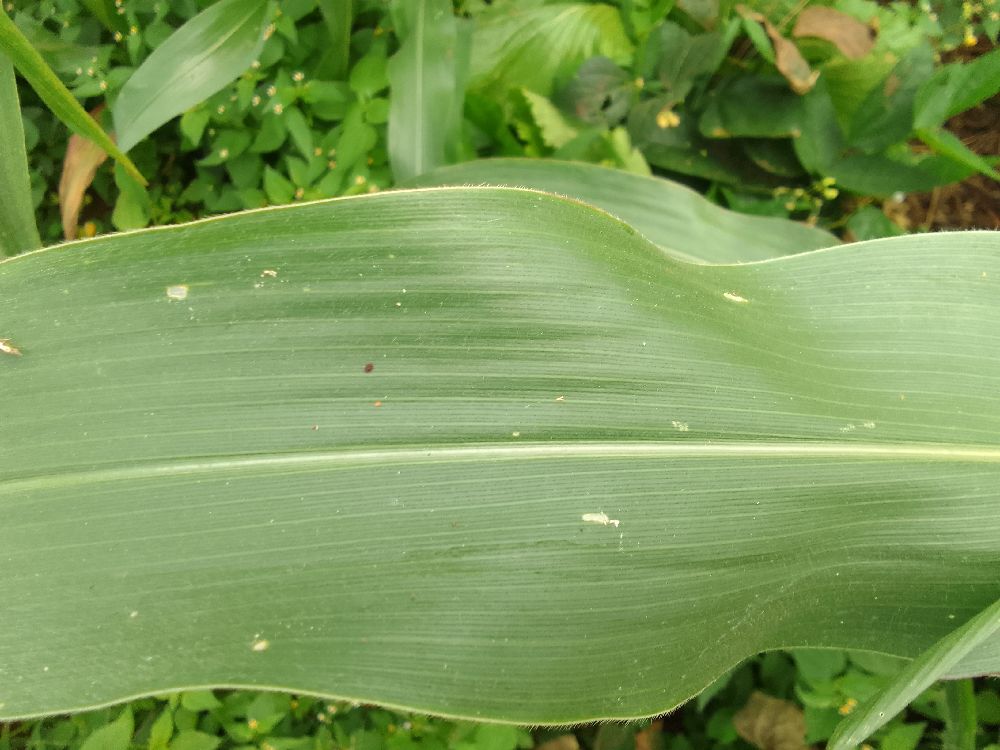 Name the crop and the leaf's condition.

maize, healthy
